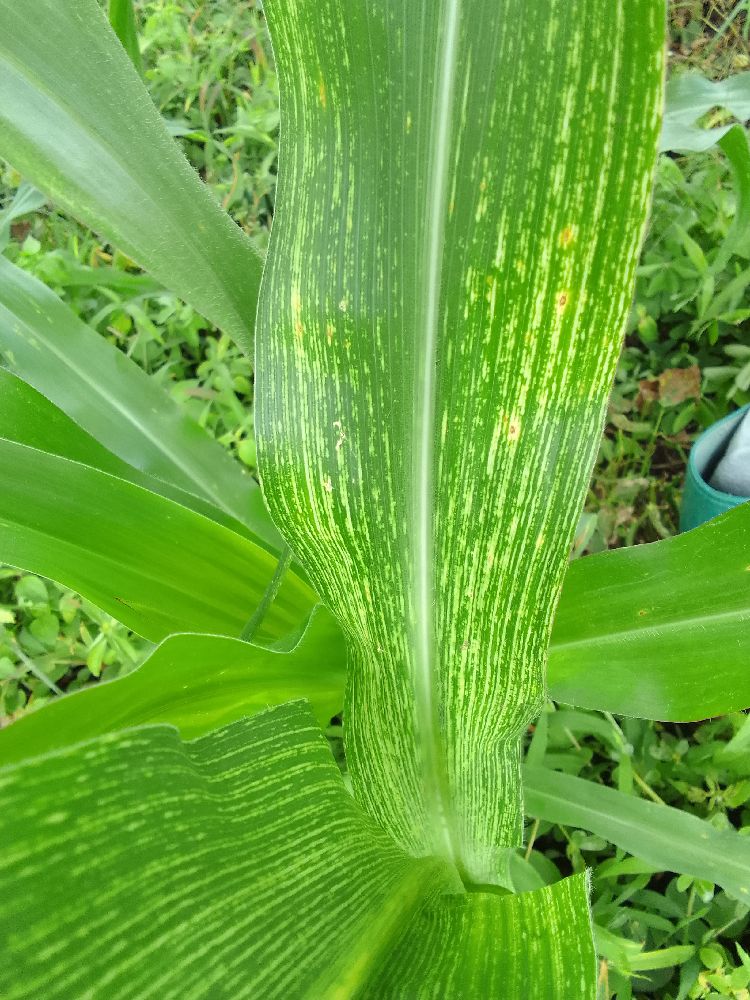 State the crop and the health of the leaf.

maize, maize streak virus
